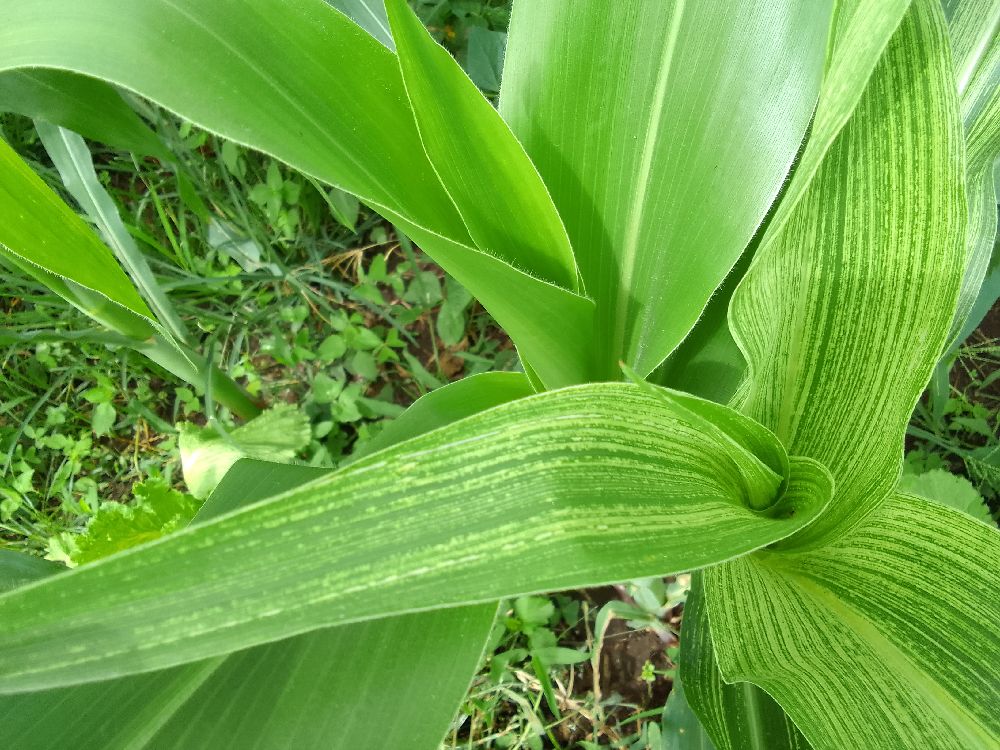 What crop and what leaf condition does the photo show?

maize, maize streak virus
